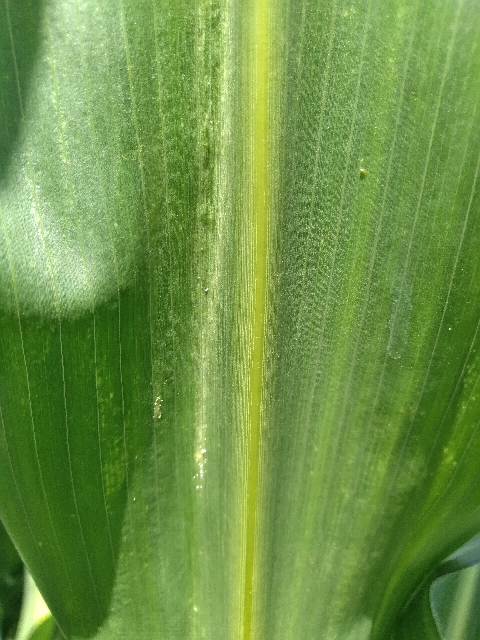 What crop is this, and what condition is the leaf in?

maize, maize lethal necrosis
